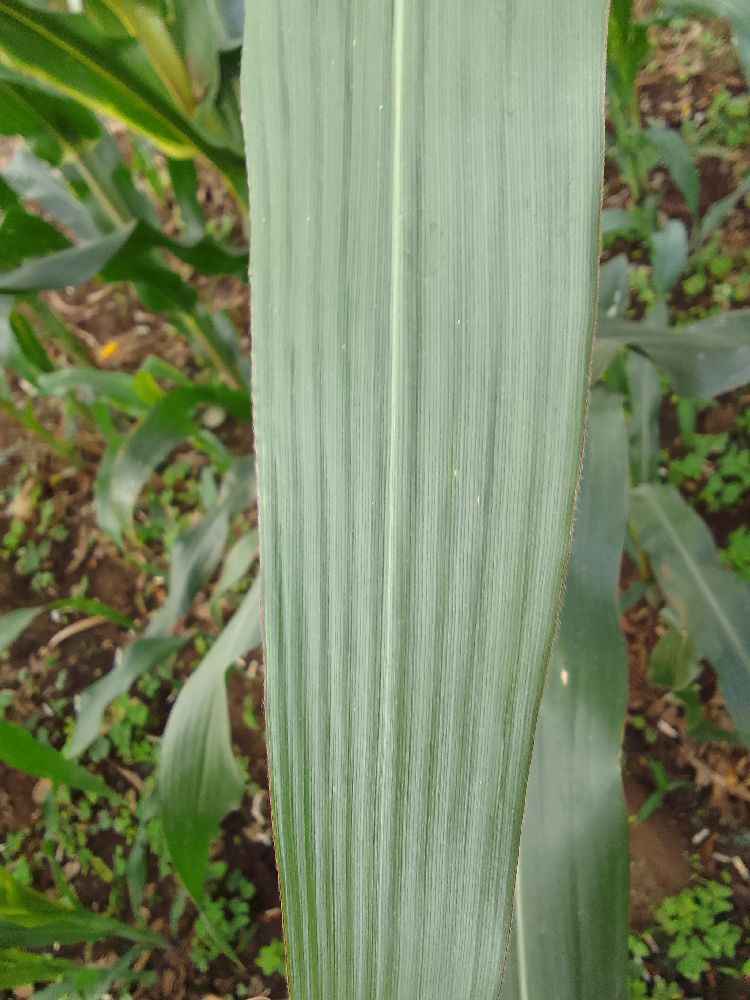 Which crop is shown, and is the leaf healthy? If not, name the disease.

maize, healthy
